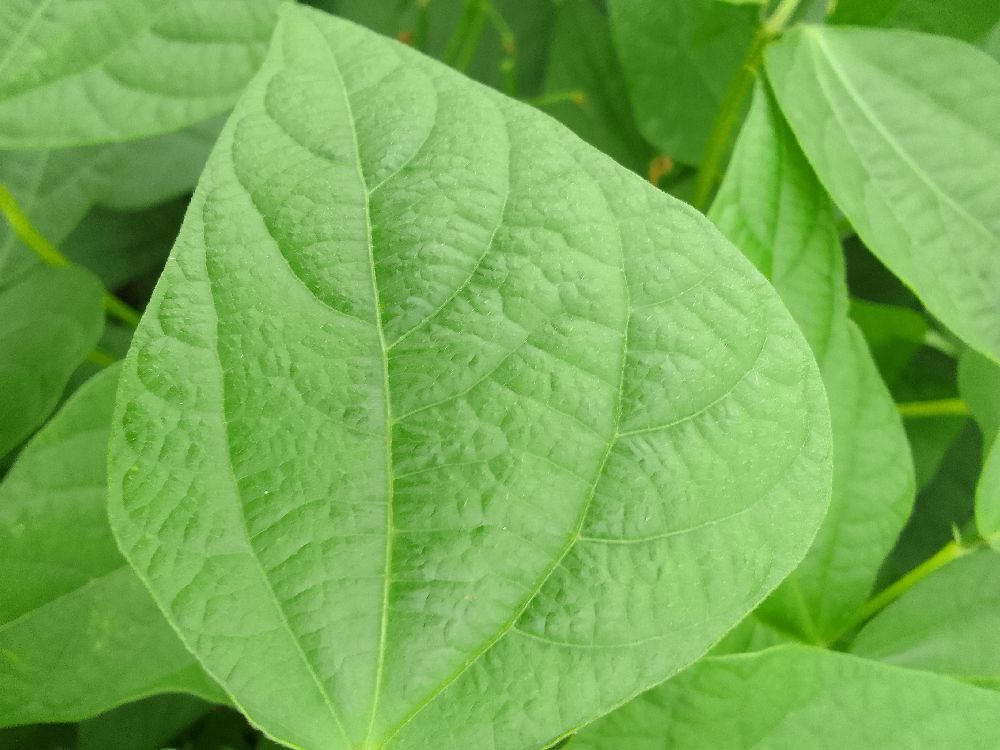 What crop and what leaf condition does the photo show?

common bean, healthy
